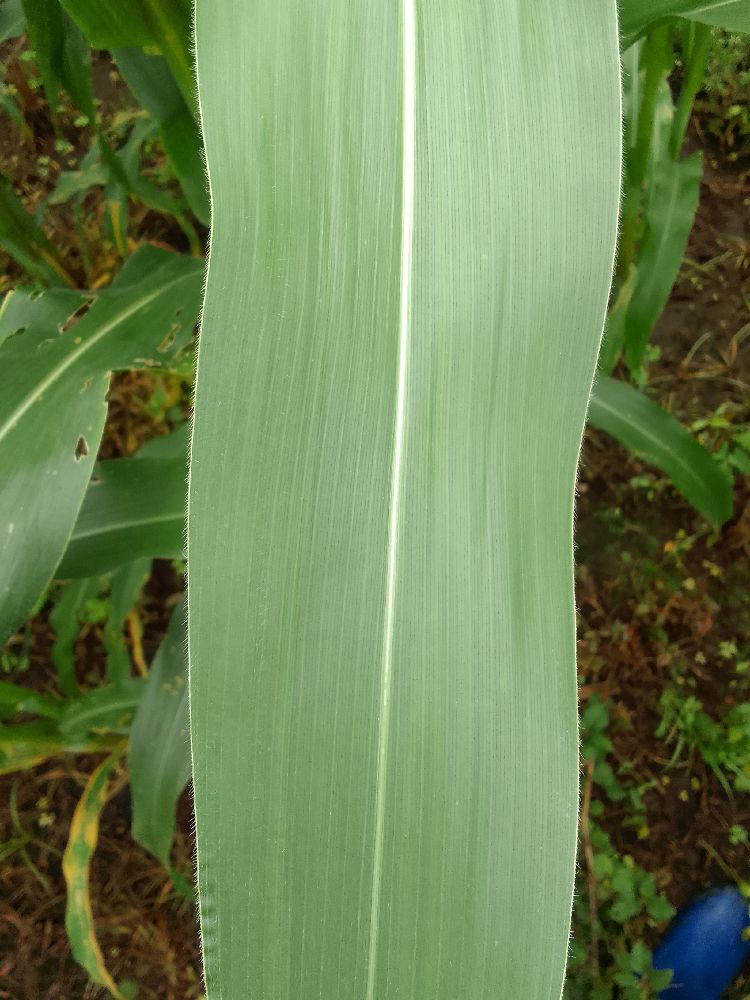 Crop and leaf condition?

maize, healthy
